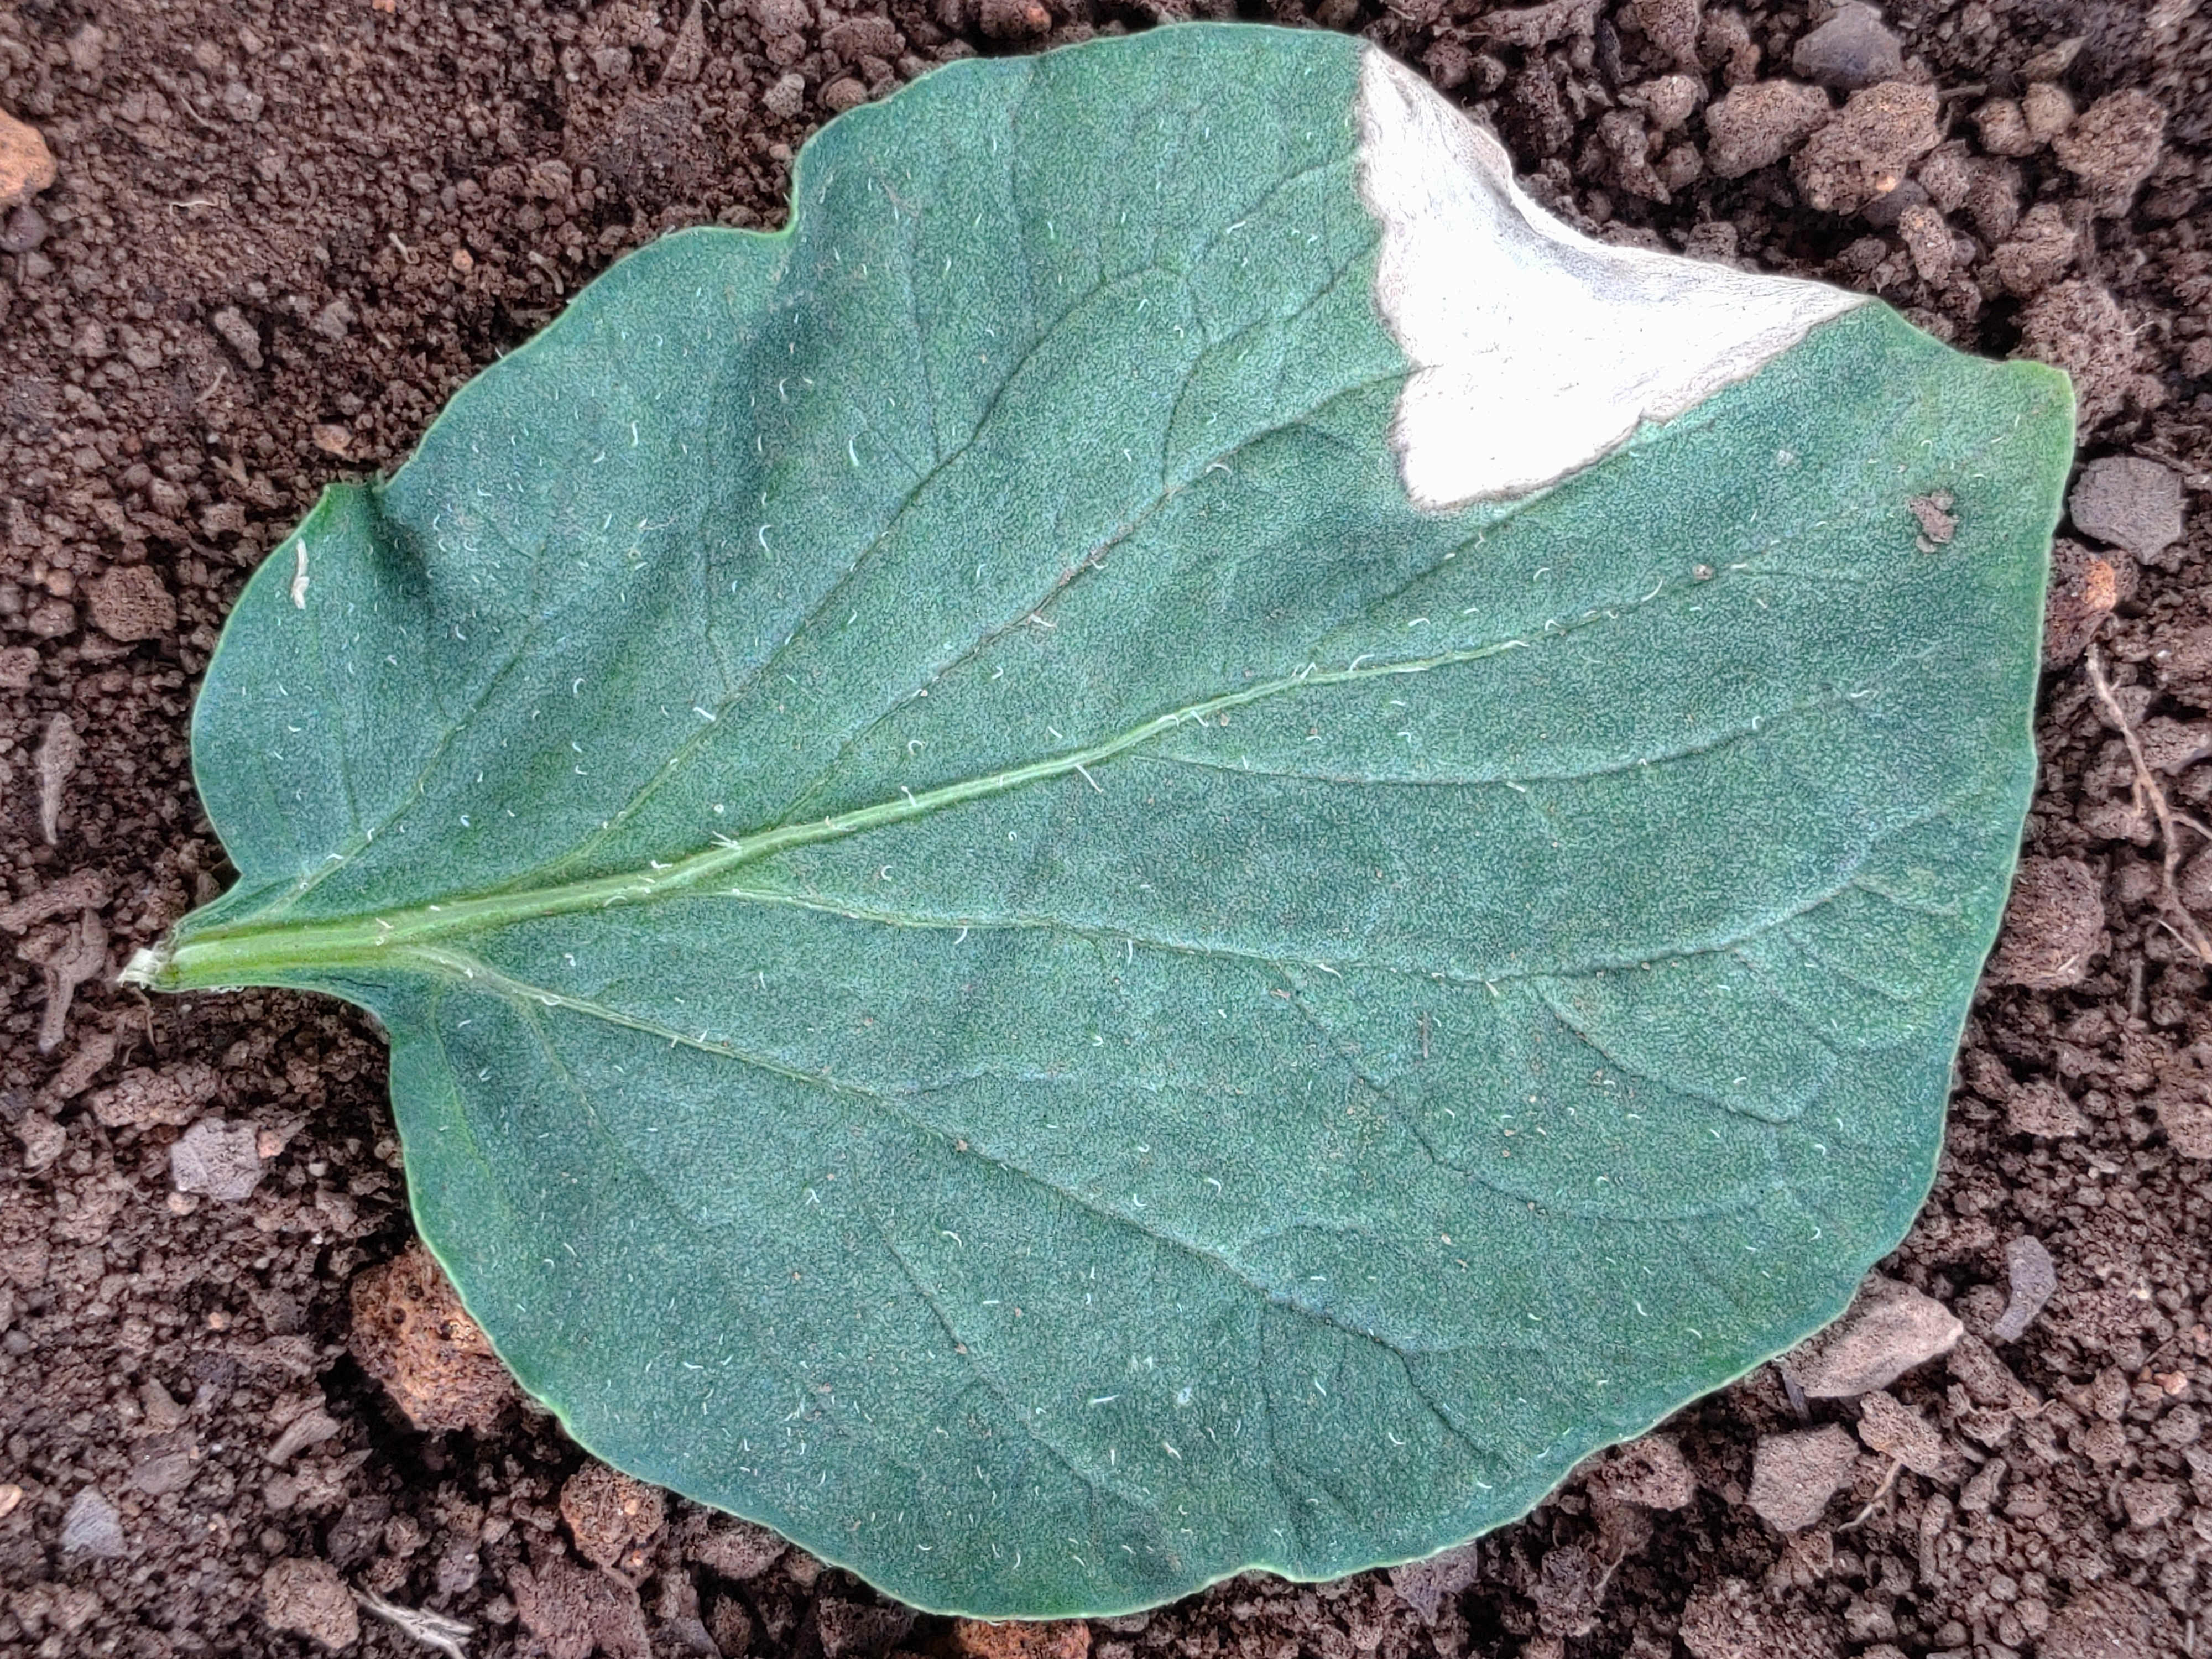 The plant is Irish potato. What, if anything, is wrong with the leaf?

early blight
